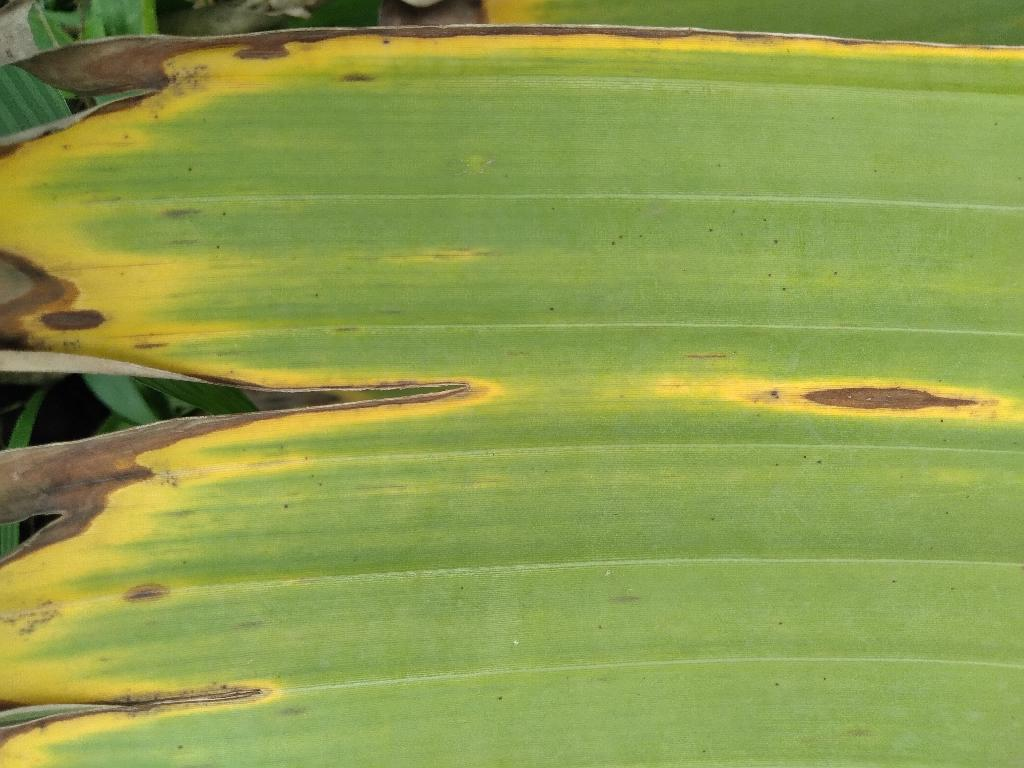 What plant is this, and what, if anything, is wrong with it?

banana, fusarium wilt race 1
